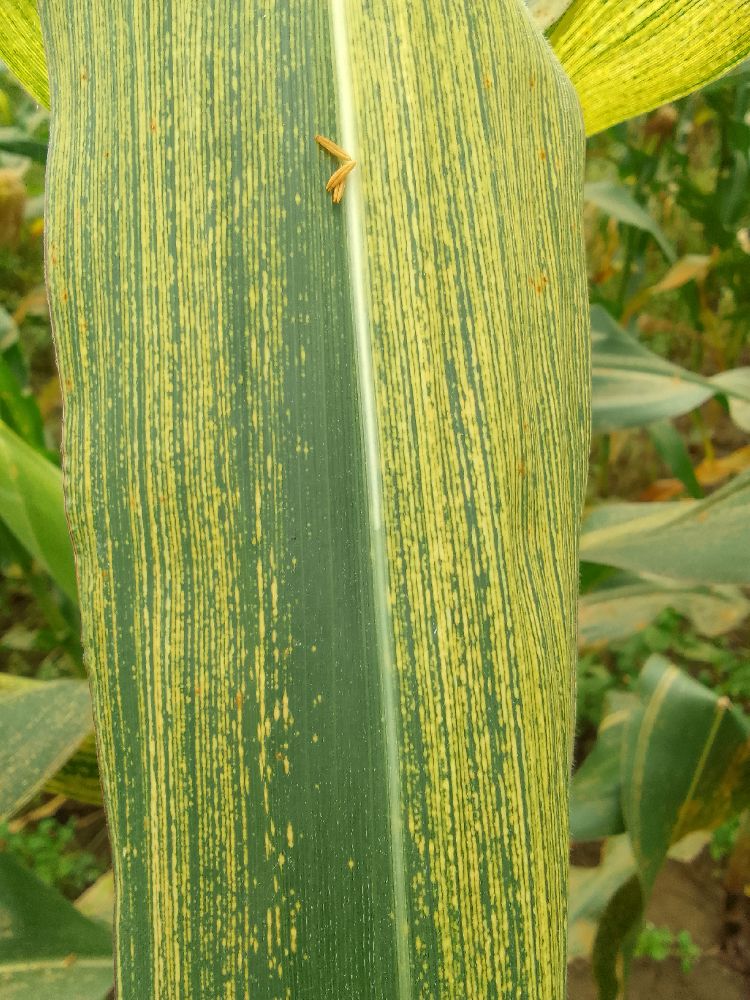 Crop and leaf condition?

maize, maize streak virus
